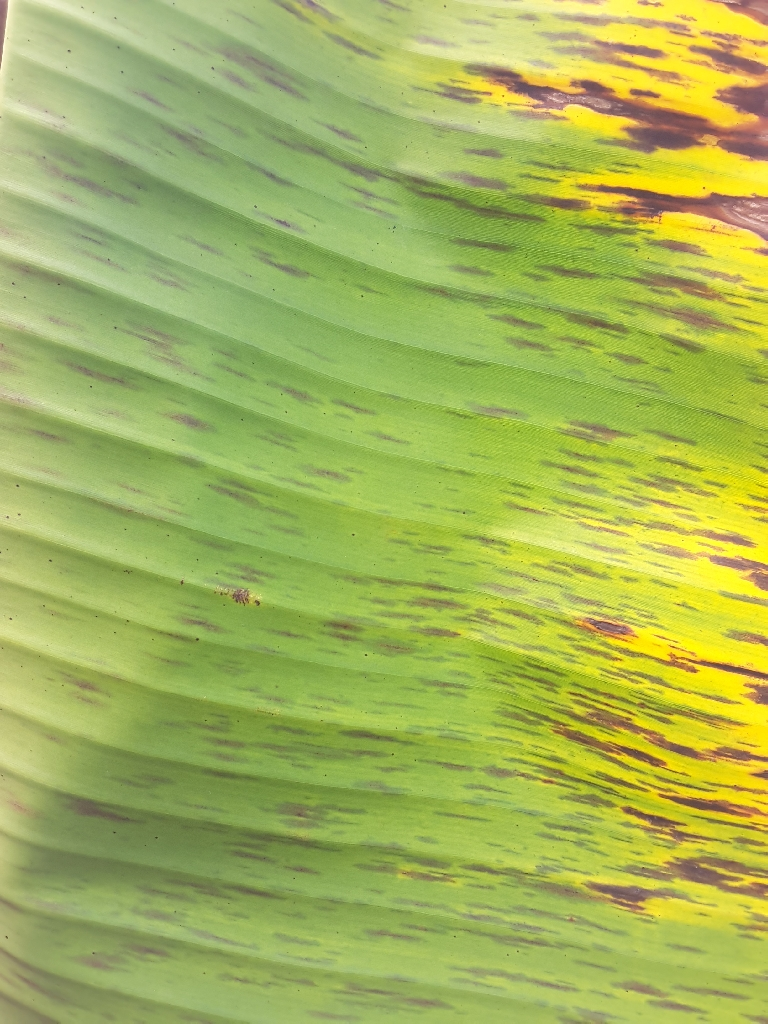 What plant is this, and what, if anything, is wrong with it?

banana, black sigatoka
